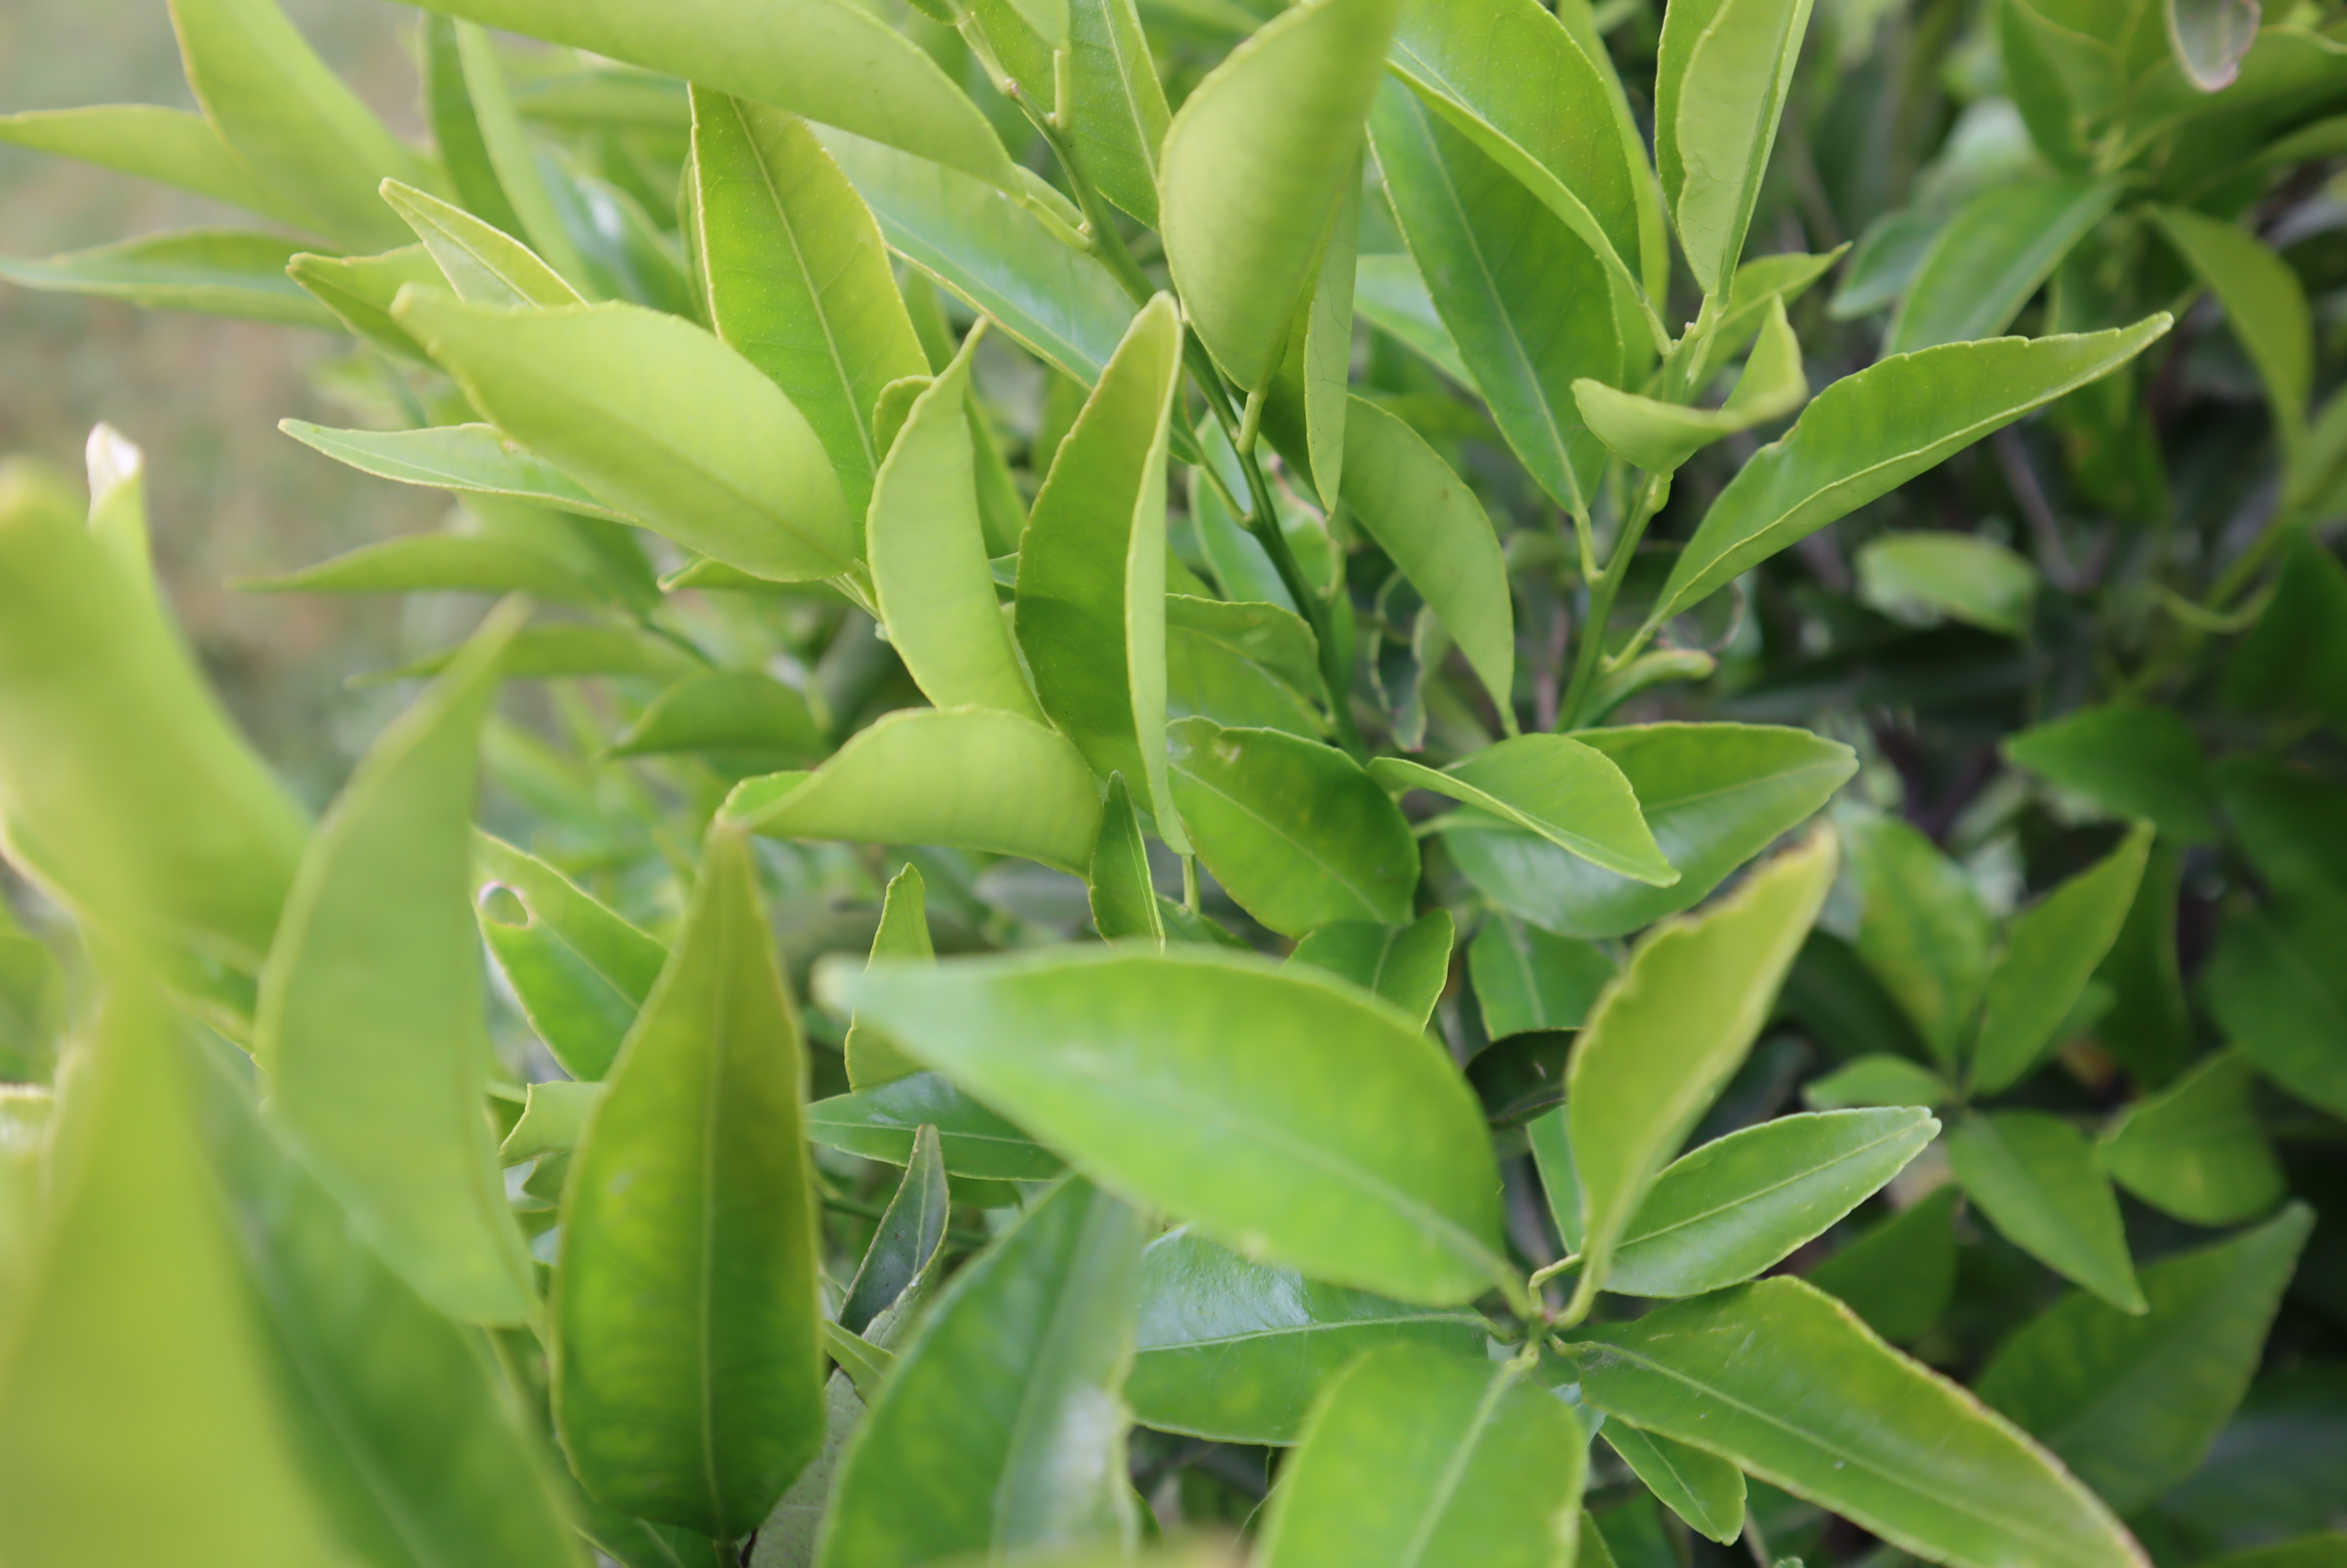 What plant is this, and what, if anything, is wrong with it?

tangerine, healthy
